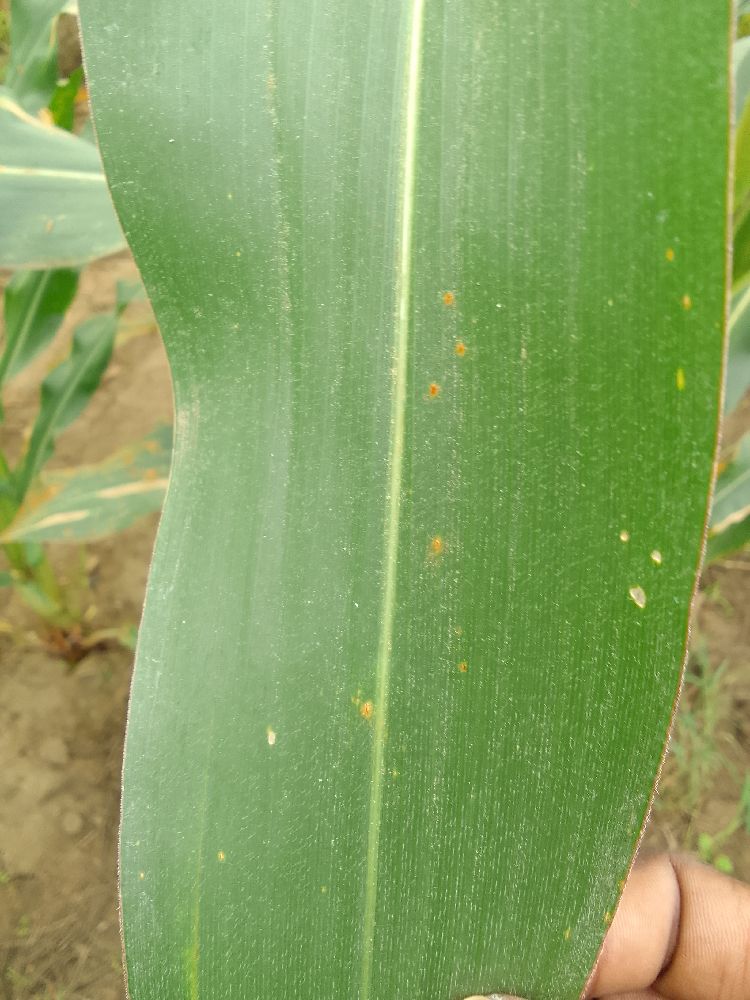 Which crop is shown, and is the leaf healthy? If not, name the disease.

maize, healthy
